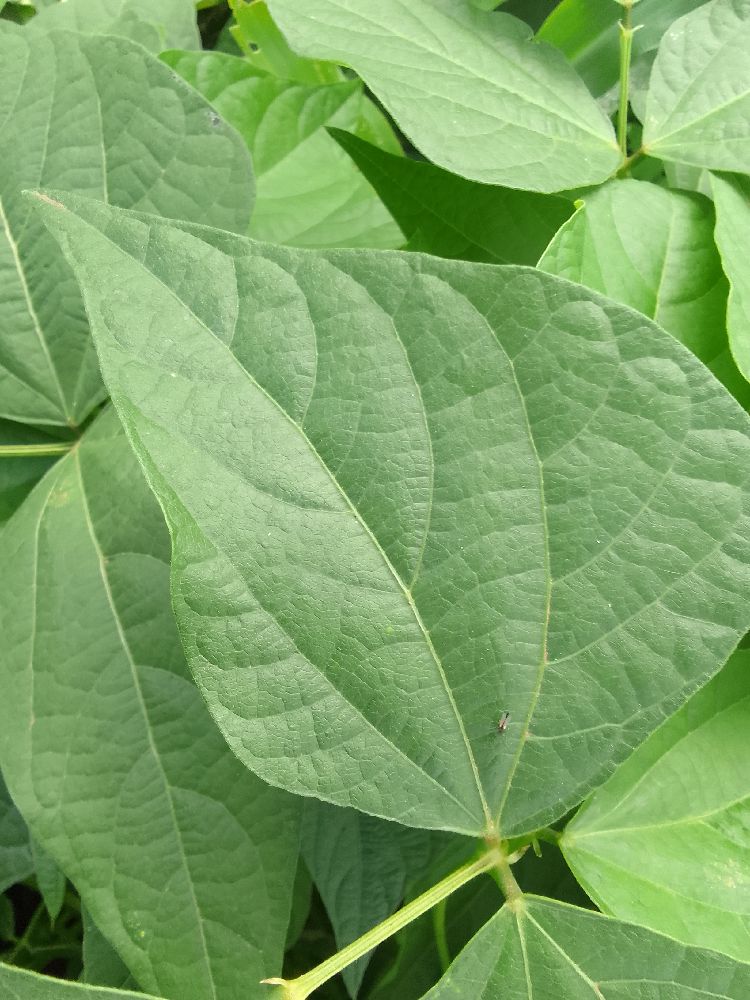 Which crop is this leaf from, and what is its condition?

common bean, healthy
